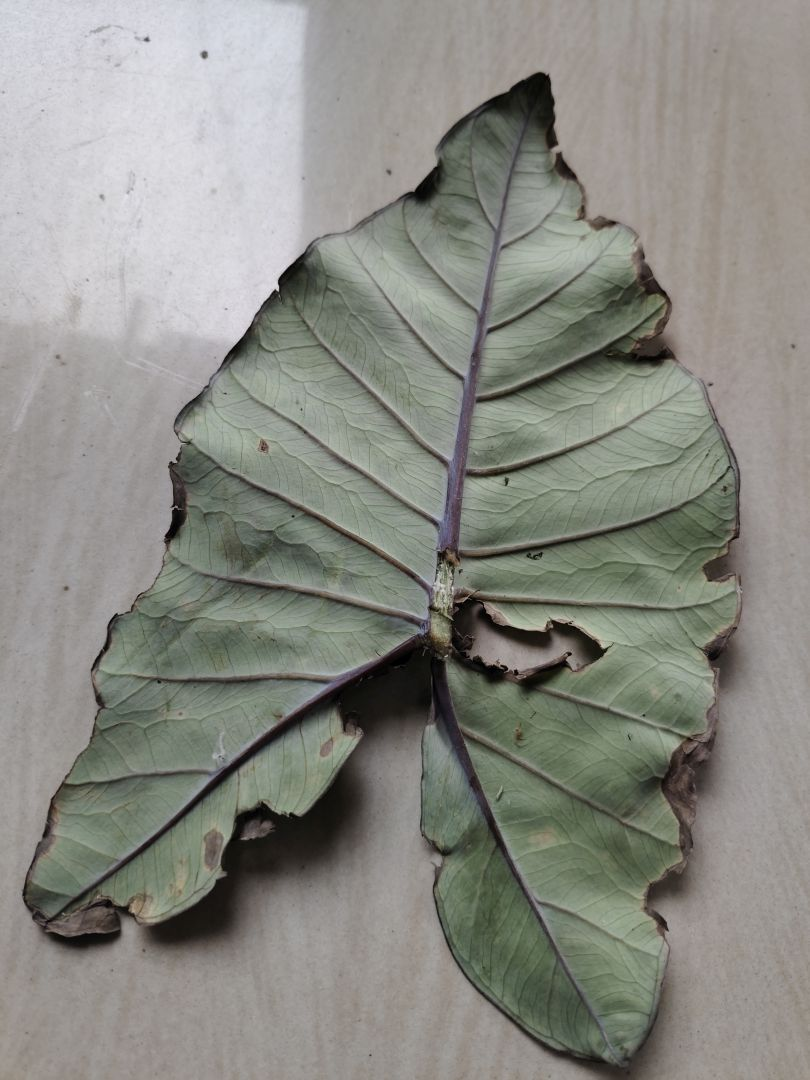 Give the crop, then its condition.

taro, leaf blight
